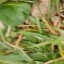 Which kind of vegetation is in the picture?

grass
